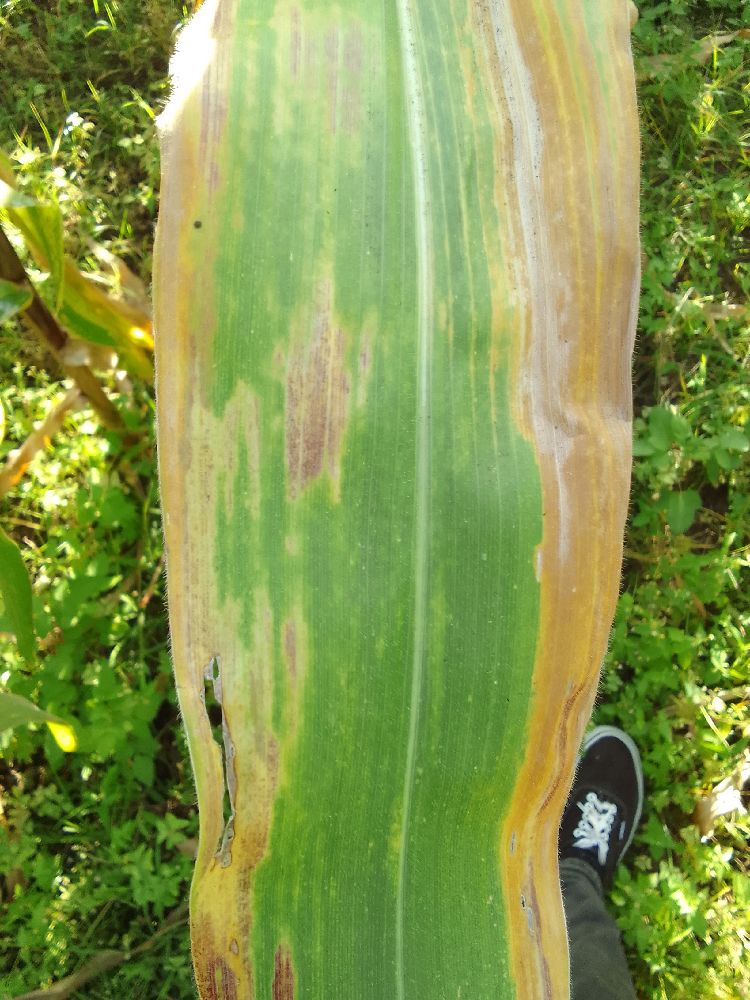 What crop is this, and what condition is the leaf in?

maize, maize lethal necrosis
